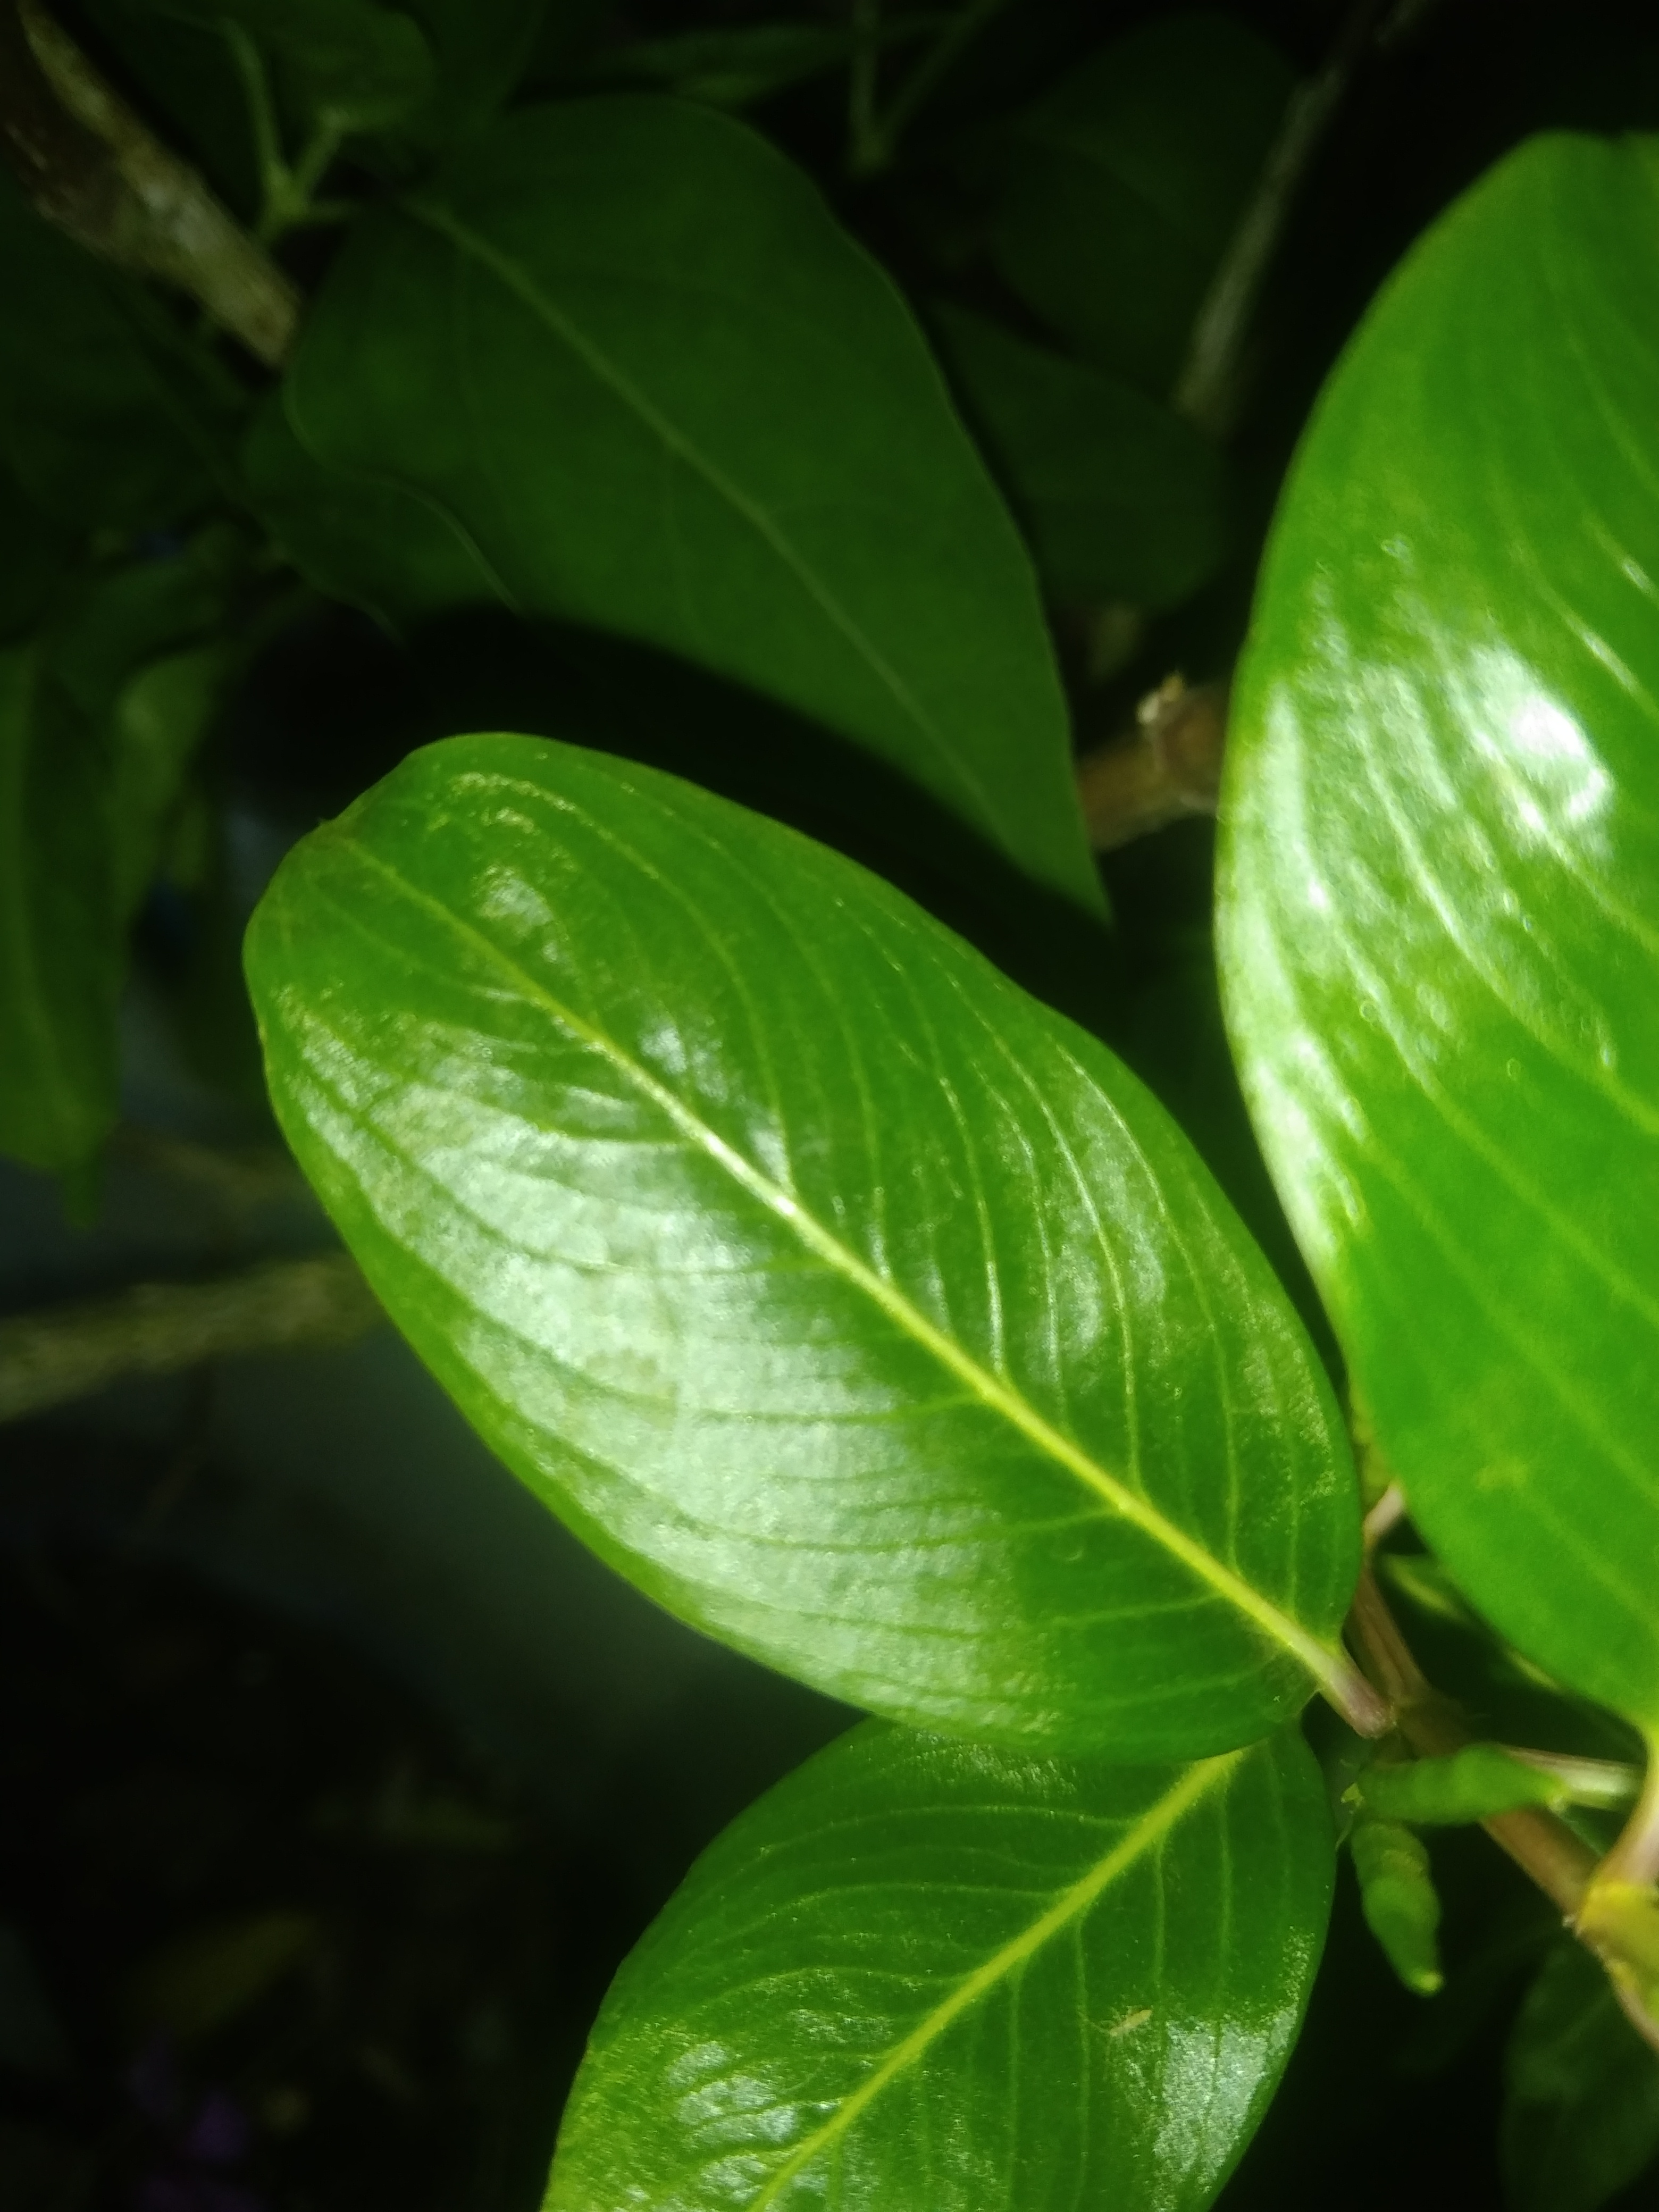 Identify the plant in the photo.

rose periwinkle
